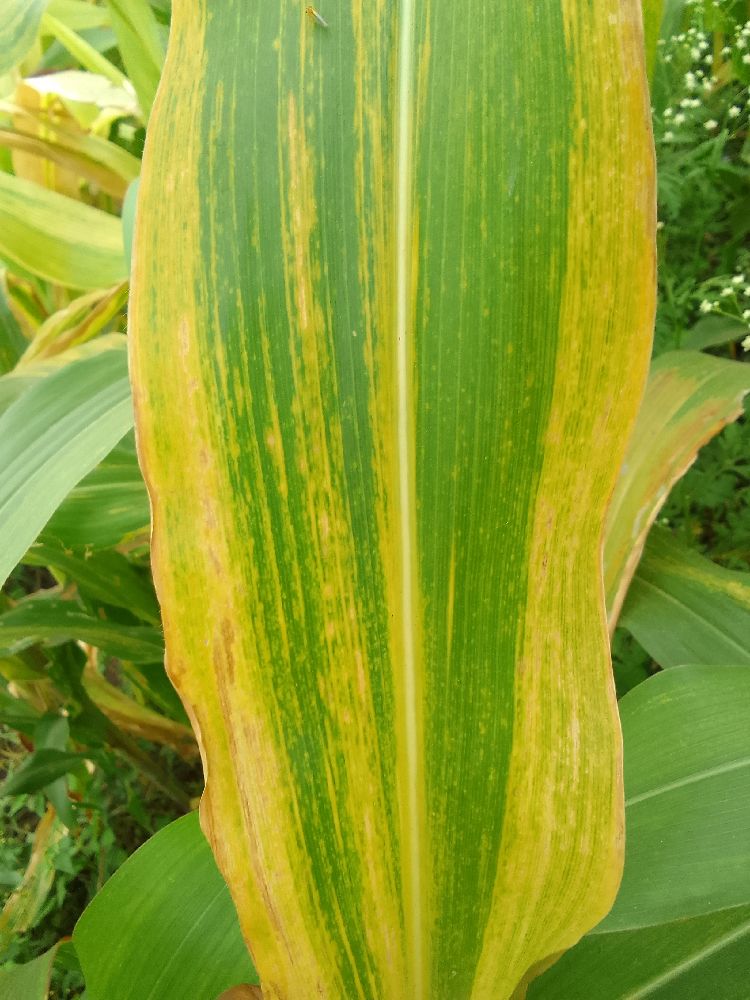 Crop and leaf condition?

maize, maize lethal necrosis
